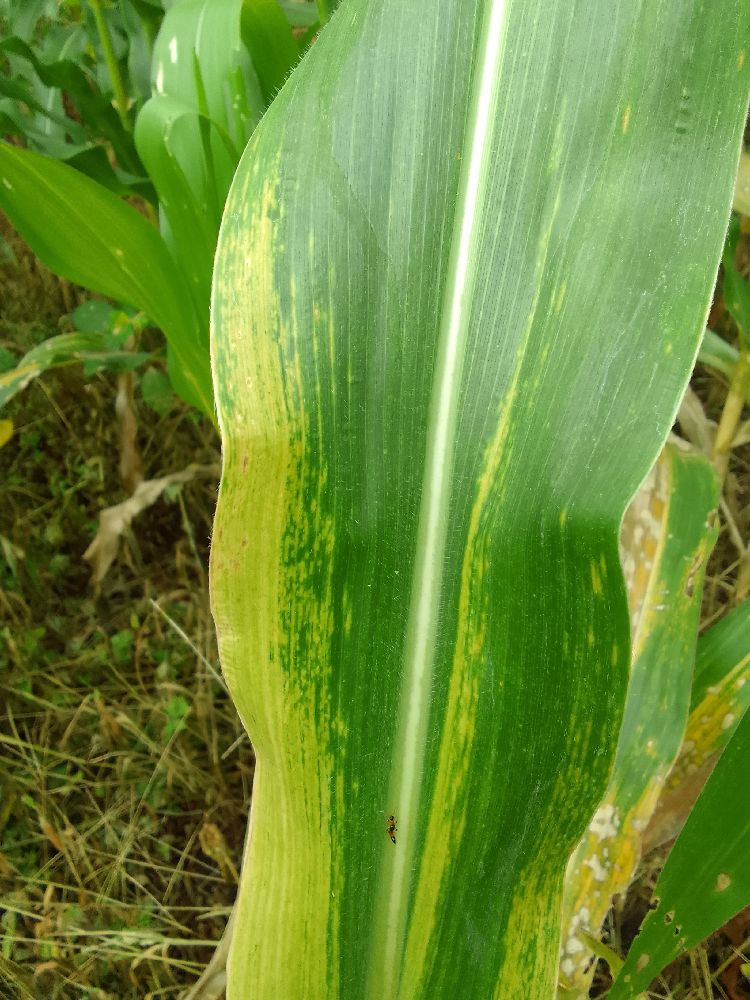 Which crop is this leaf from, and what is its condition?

maize, maize lethal necrosis
